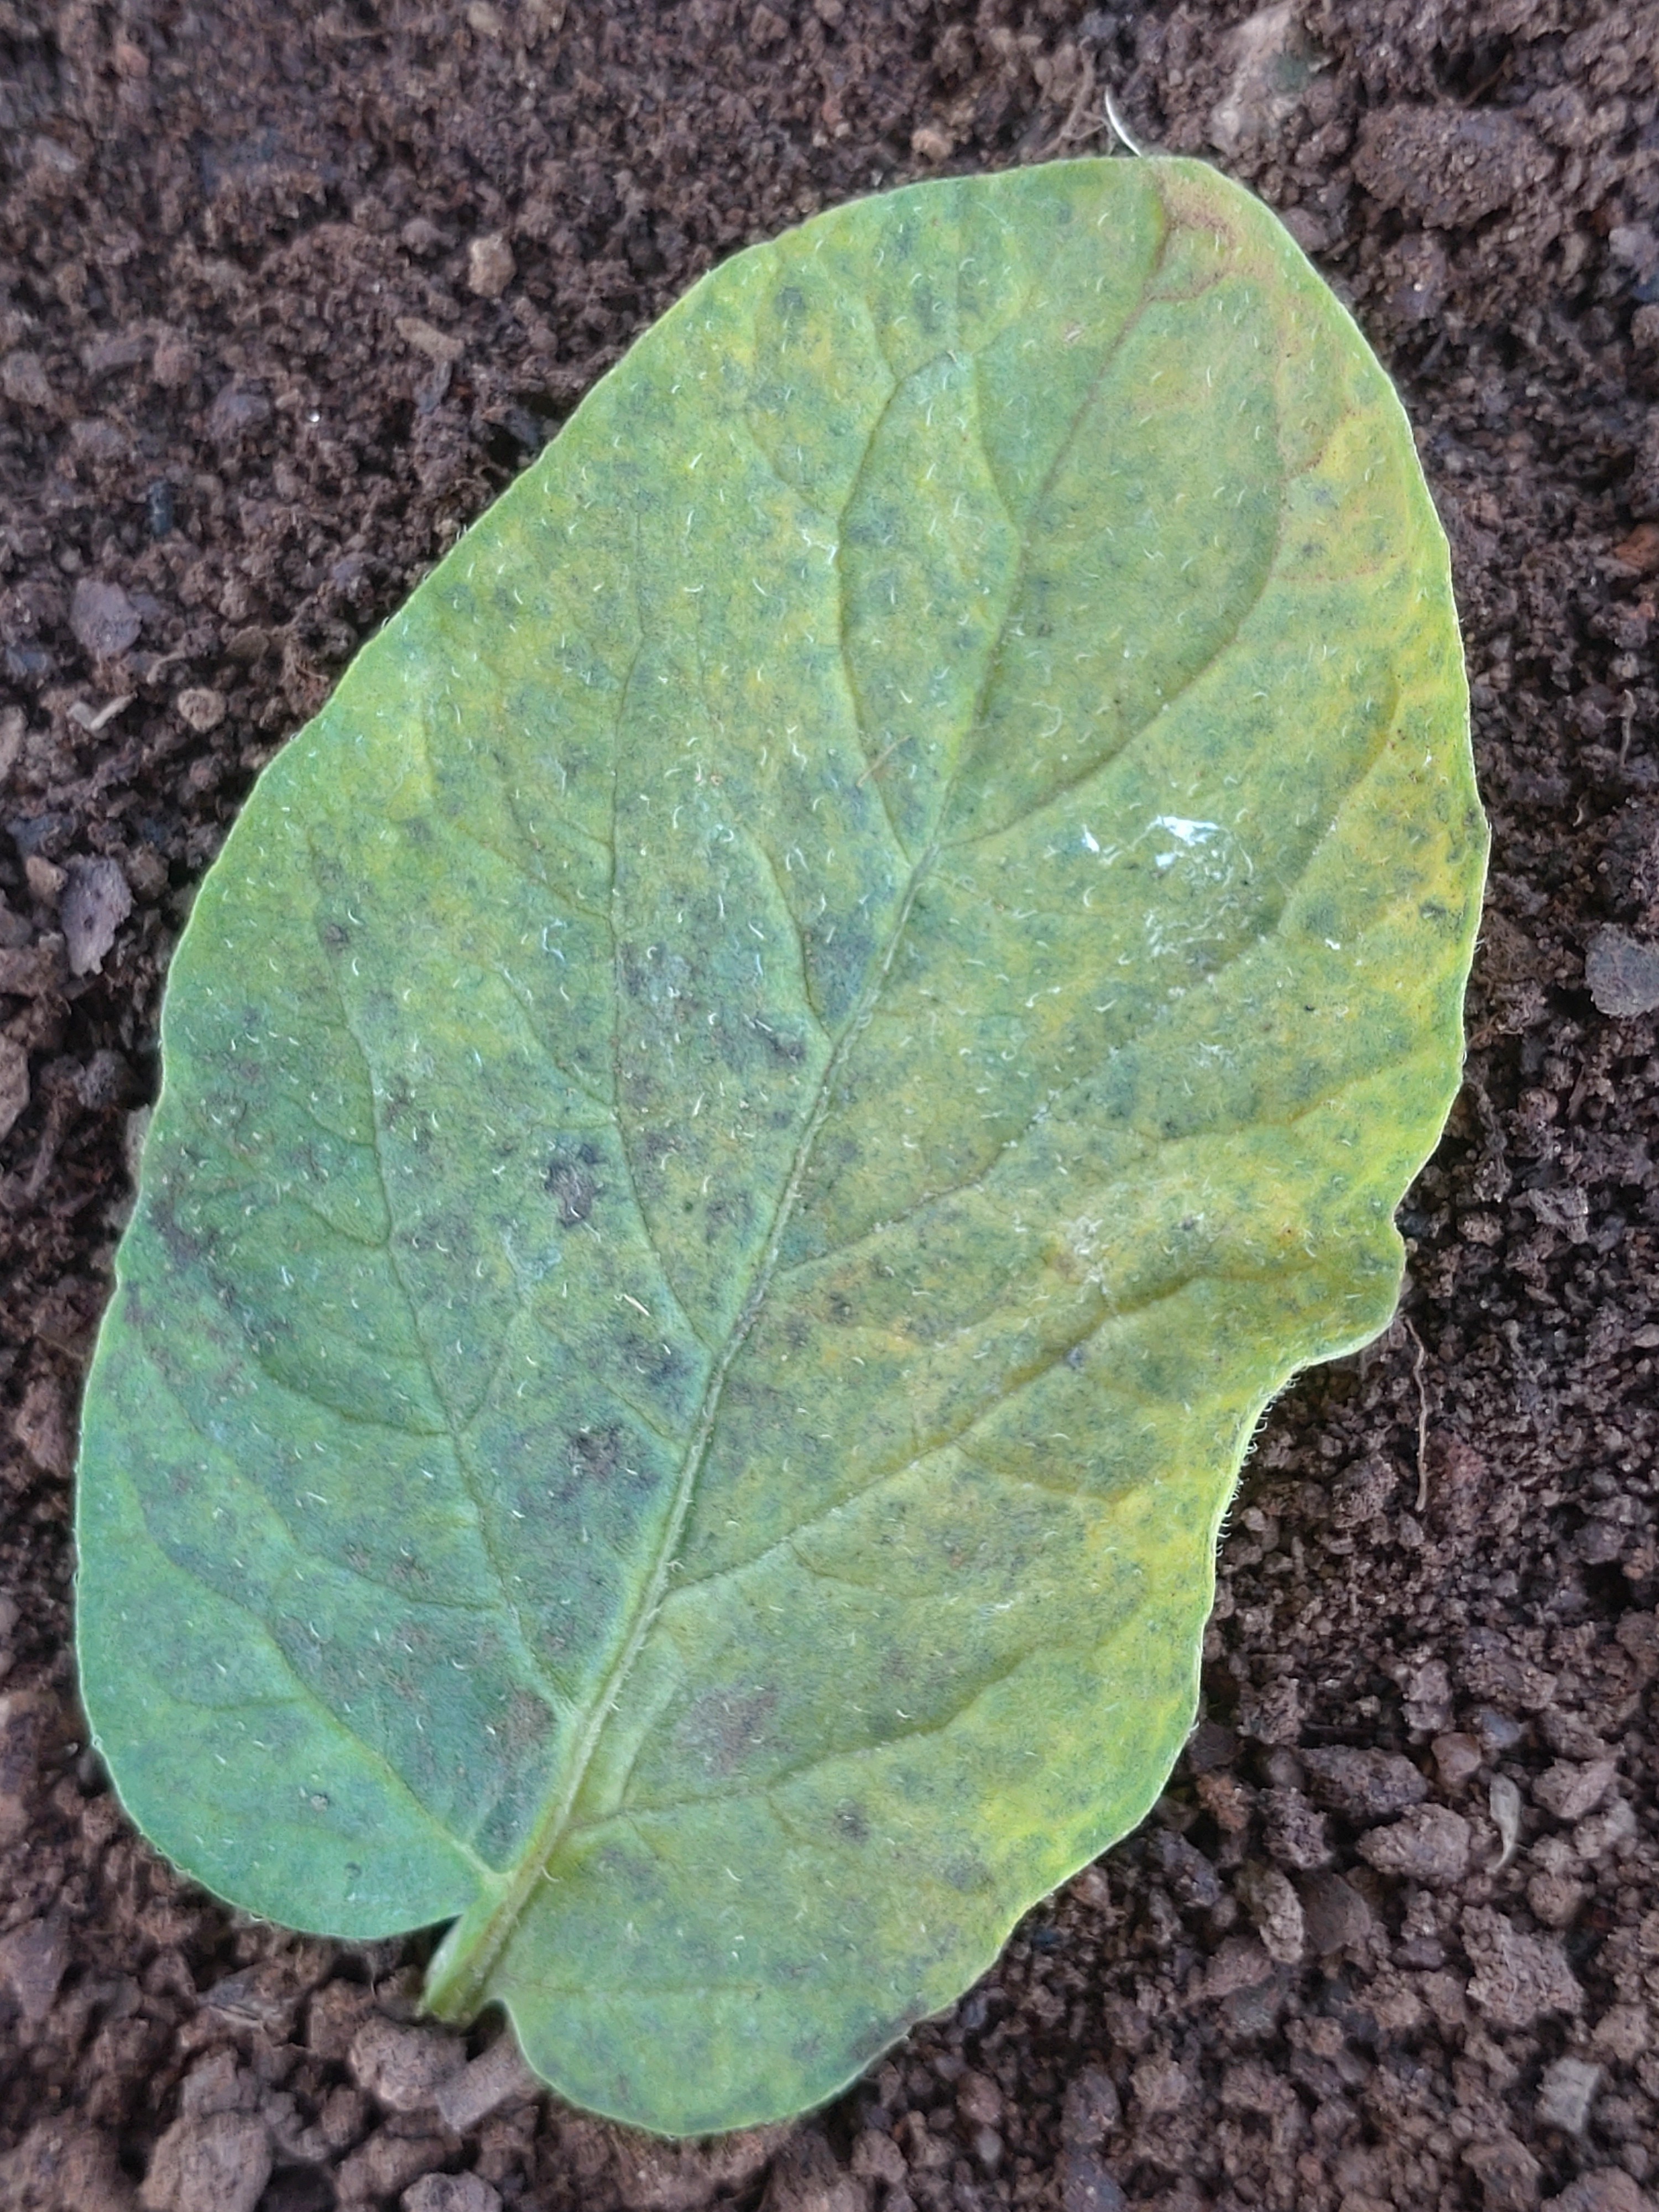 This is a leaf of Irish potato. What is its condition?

late blight
